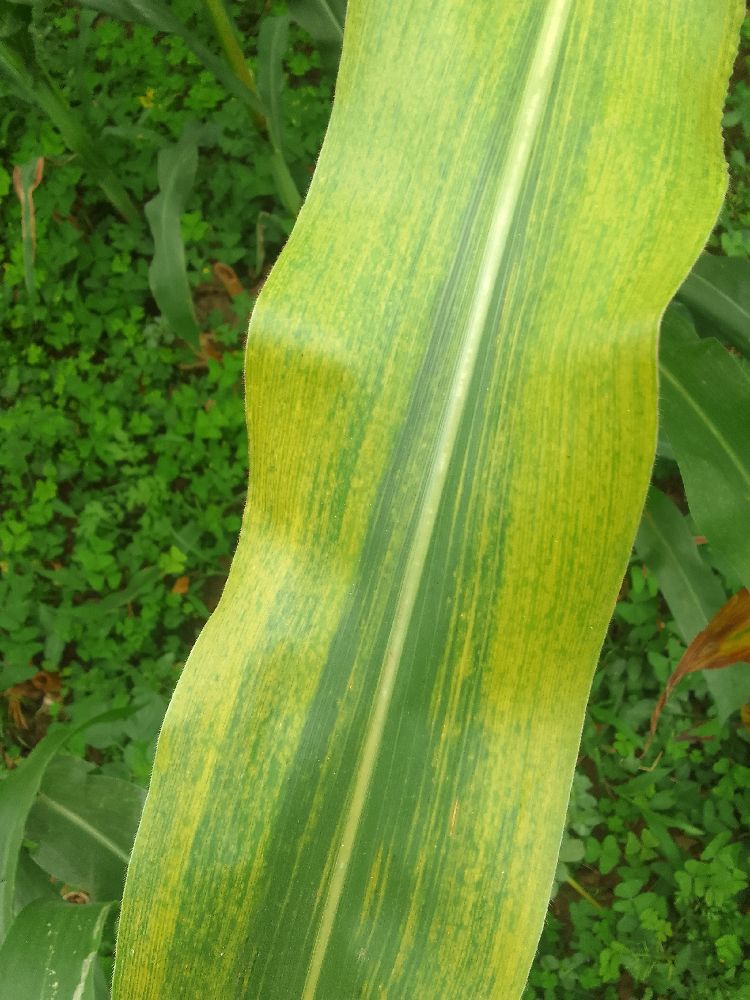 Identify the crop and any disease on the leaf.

maize, maize lethal necrosis
